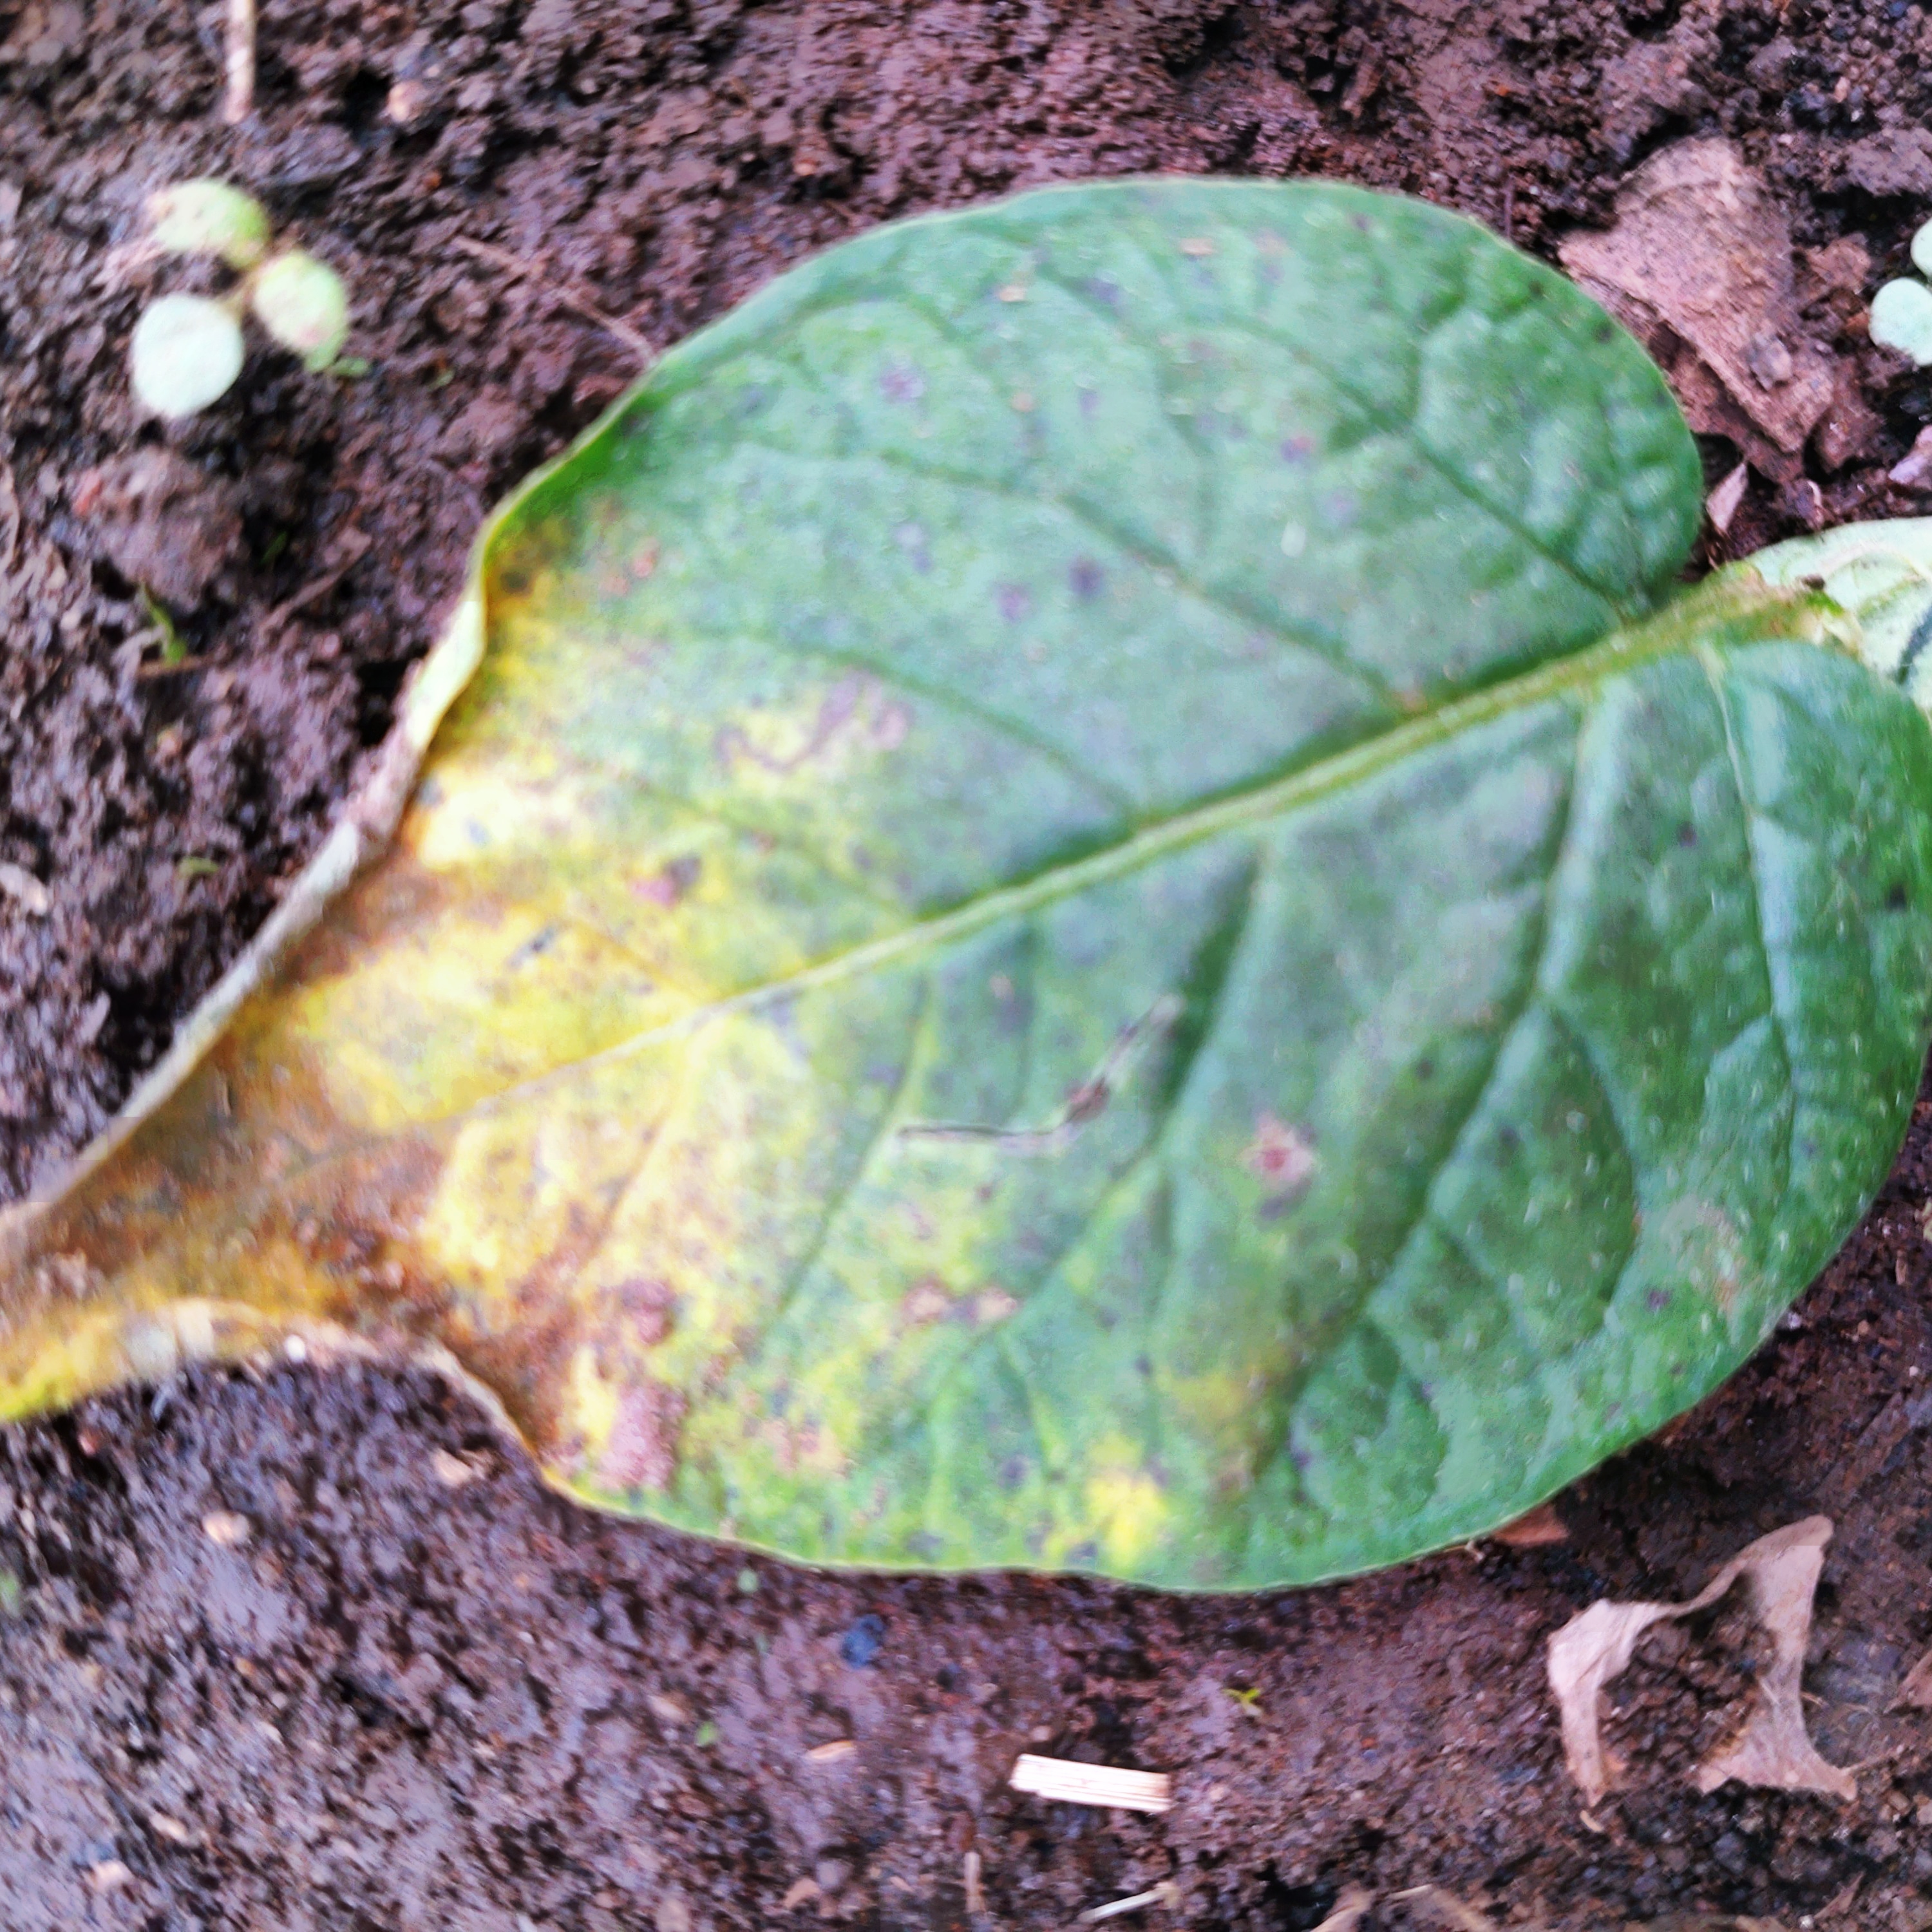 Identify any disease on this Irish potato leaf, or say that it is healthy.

late blight
